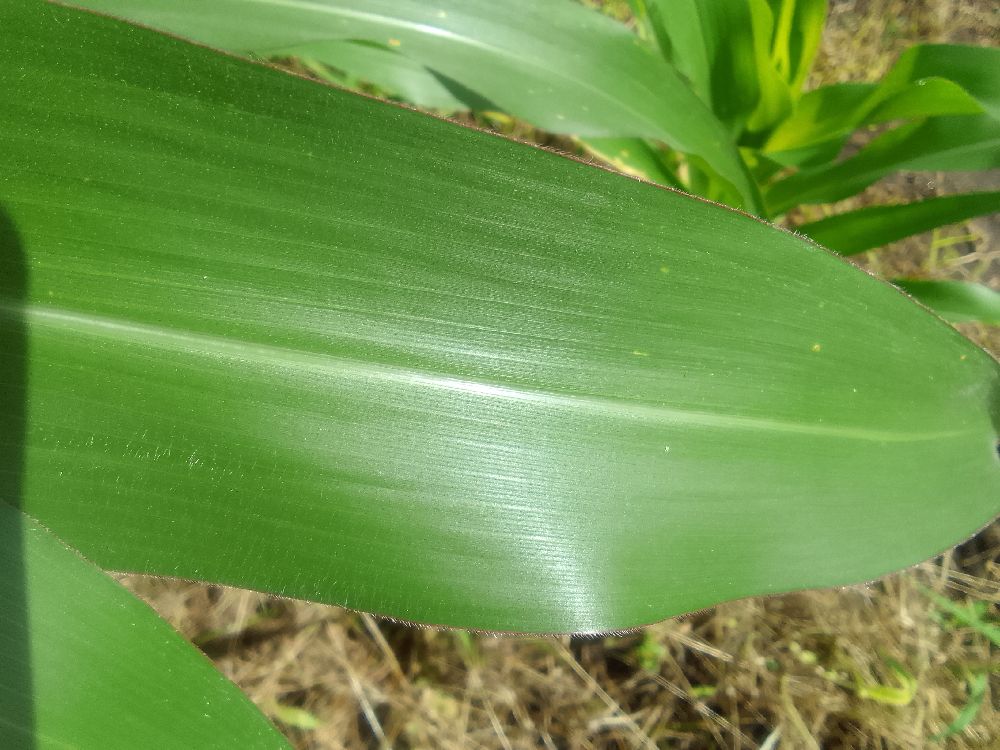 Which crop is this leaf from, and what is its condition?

maize, healthy
